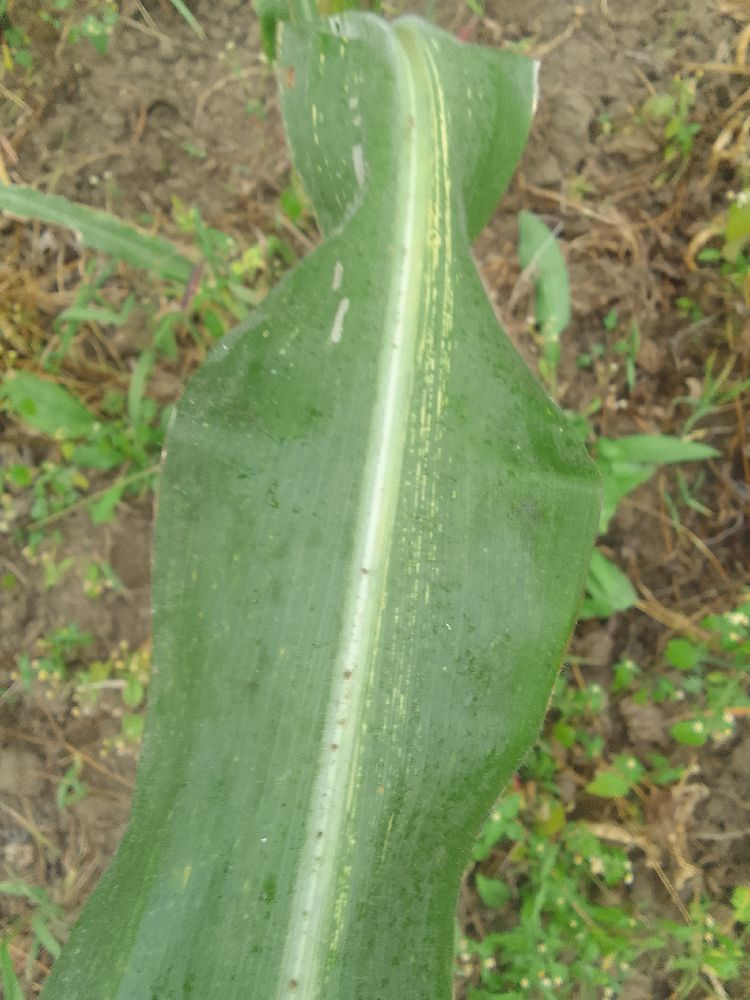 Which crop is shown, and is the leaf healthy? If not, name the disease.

maize, maize streak virus
